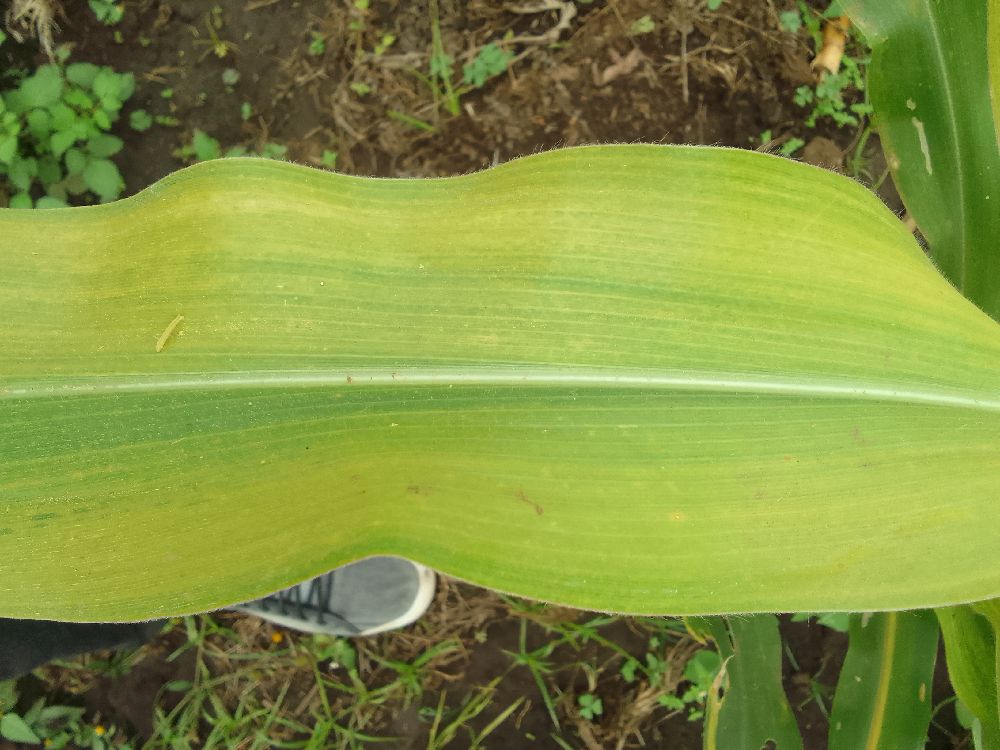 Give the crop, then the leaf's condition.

maize, maize lethal necrosis
